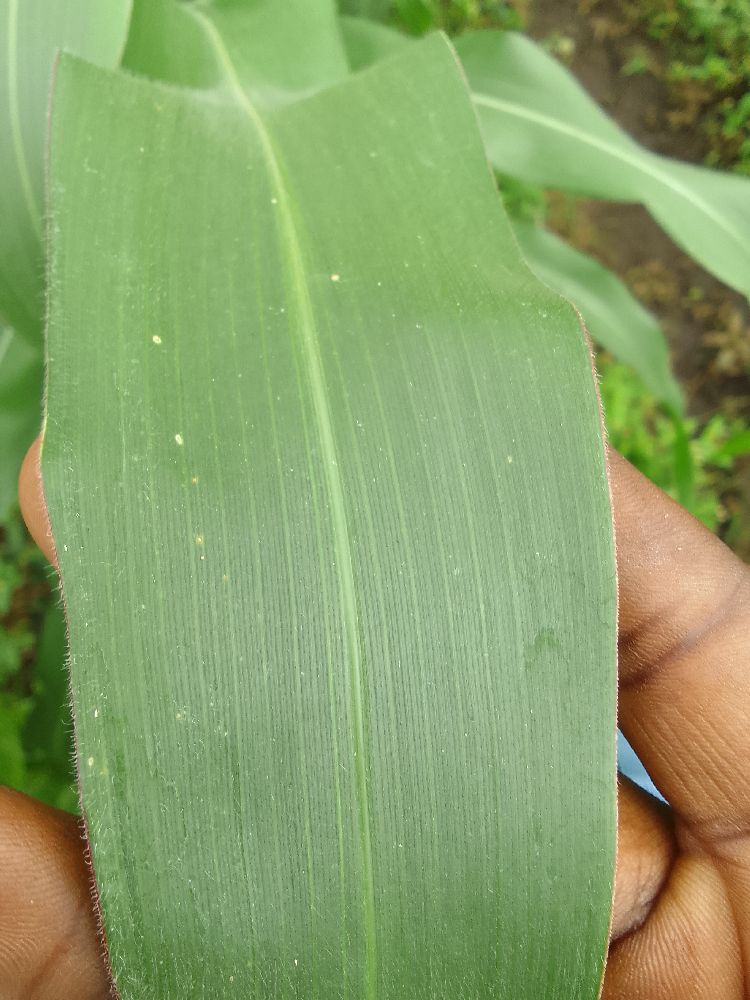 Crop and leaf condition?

maize, healthy
